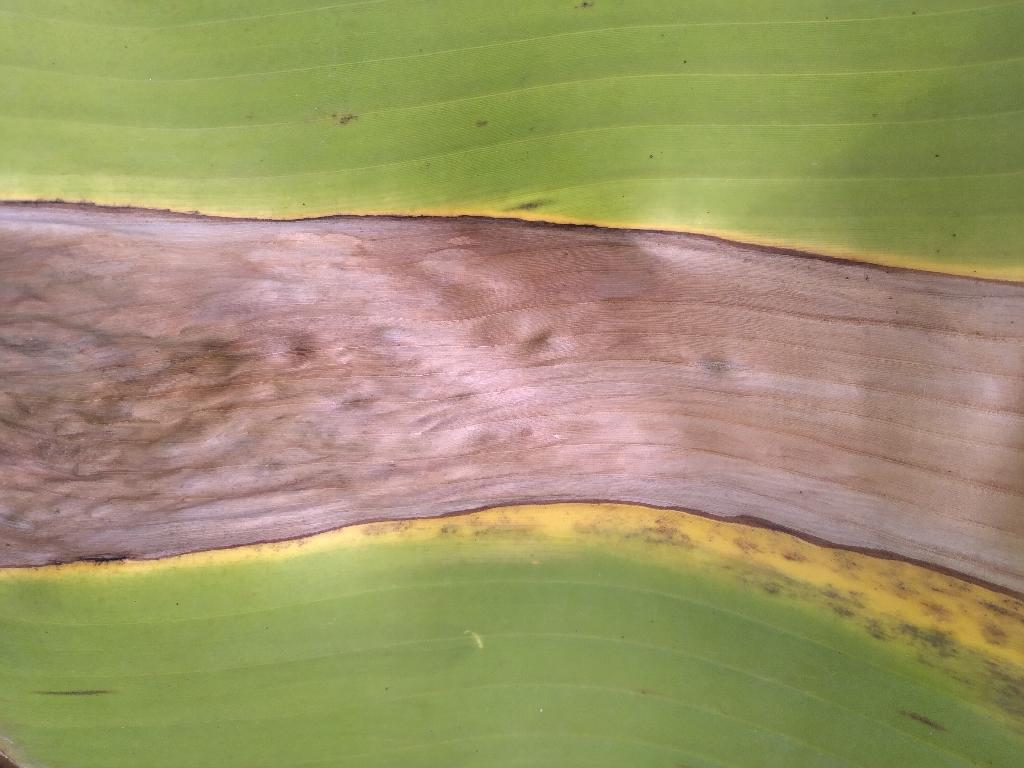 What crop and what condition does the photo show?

banana, black sigatoka
